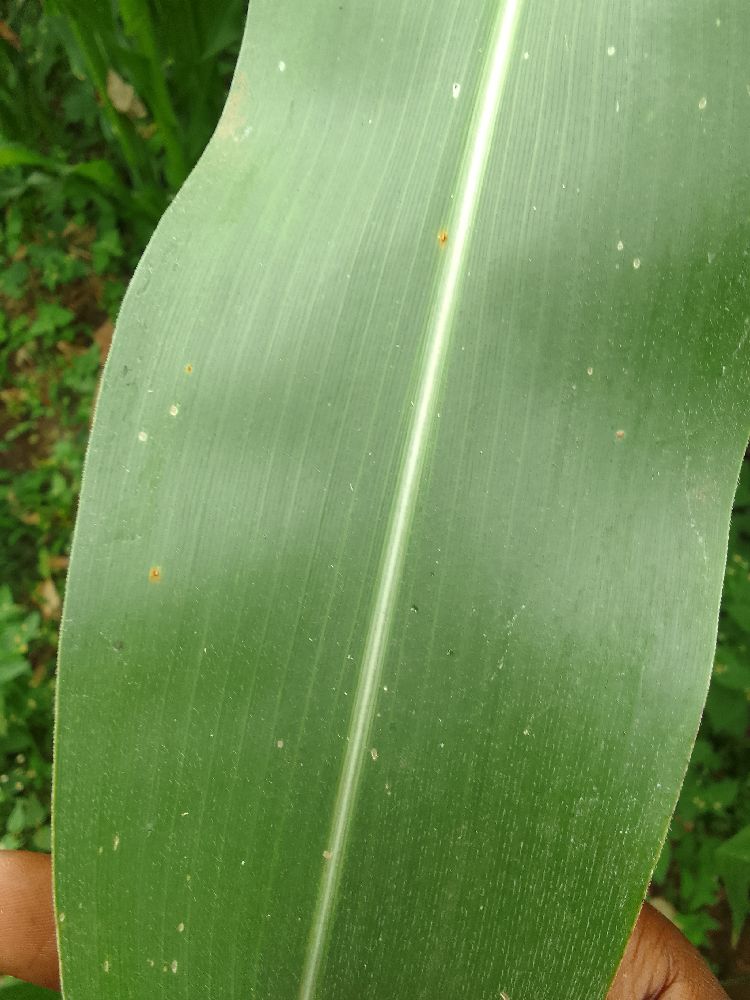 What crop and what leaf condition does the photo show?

maize, healthy
